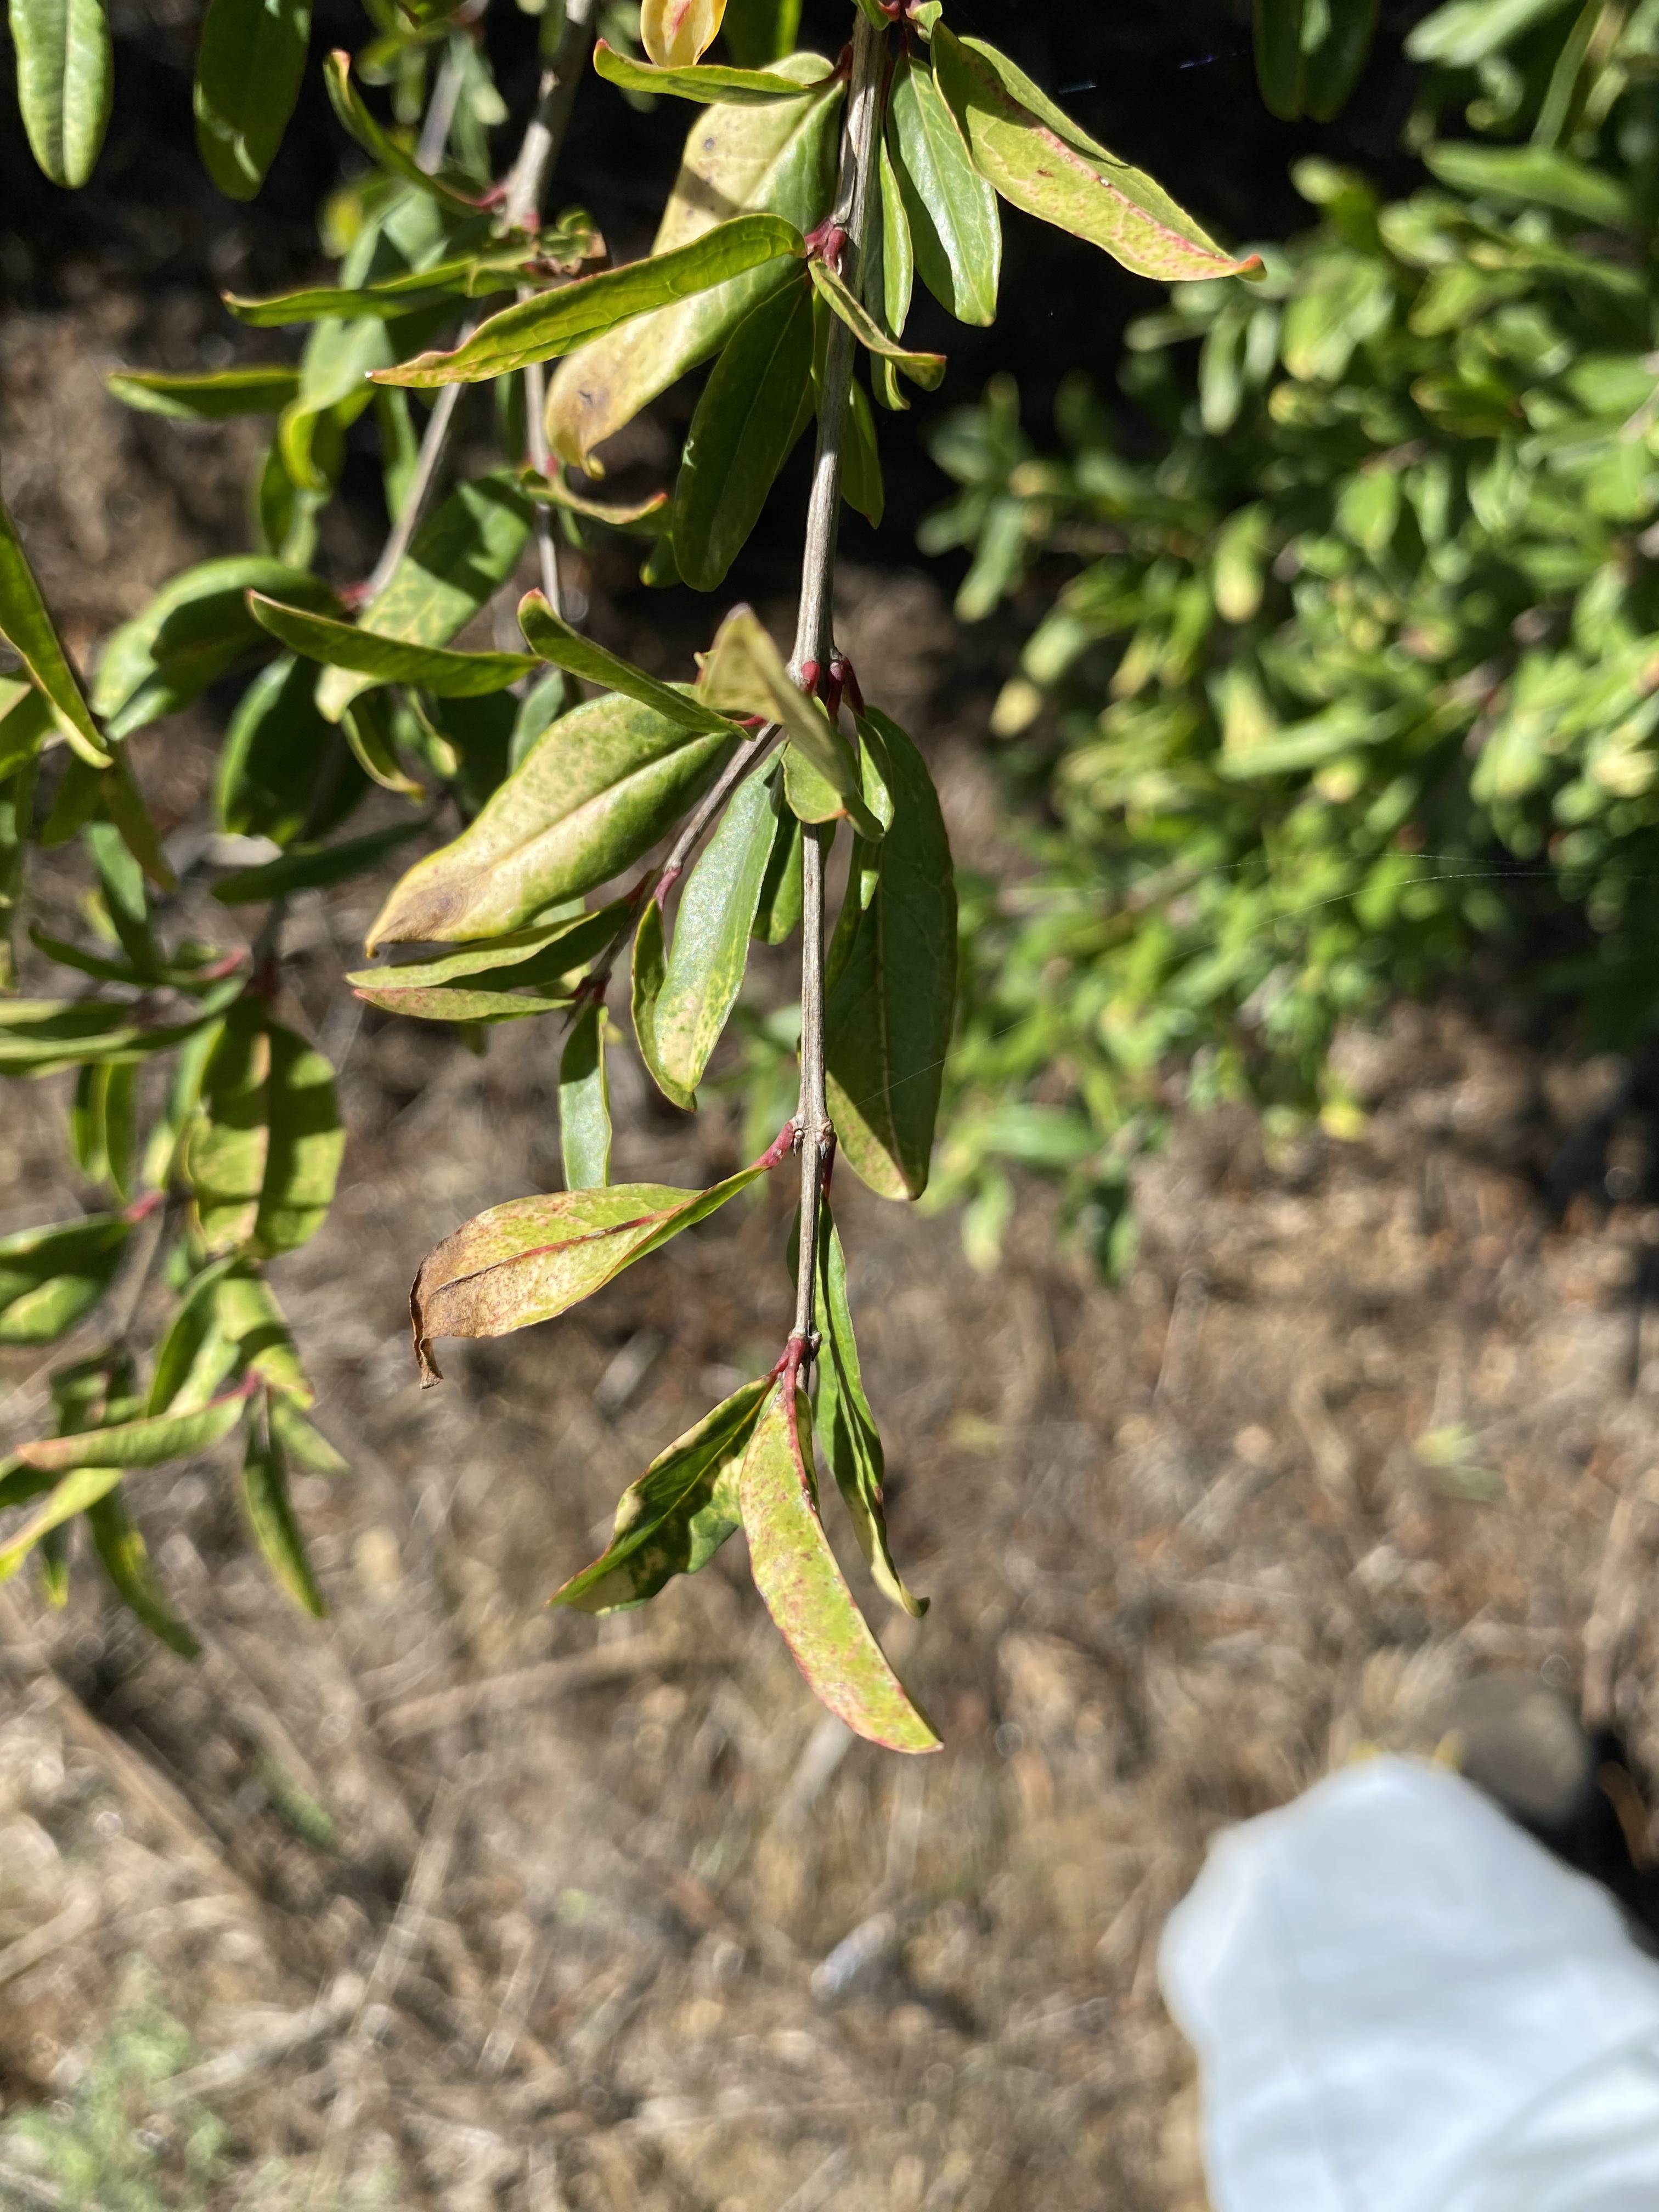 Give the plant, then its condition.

pomegranate, drought
